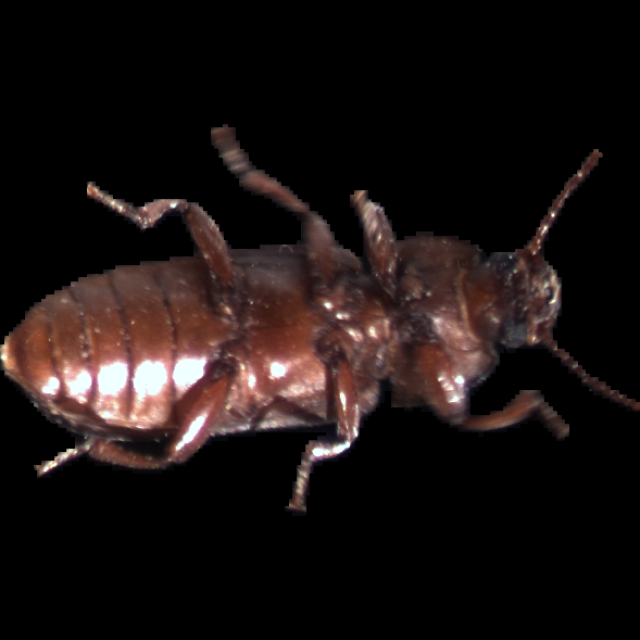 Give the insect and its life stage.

mealworm beetle
